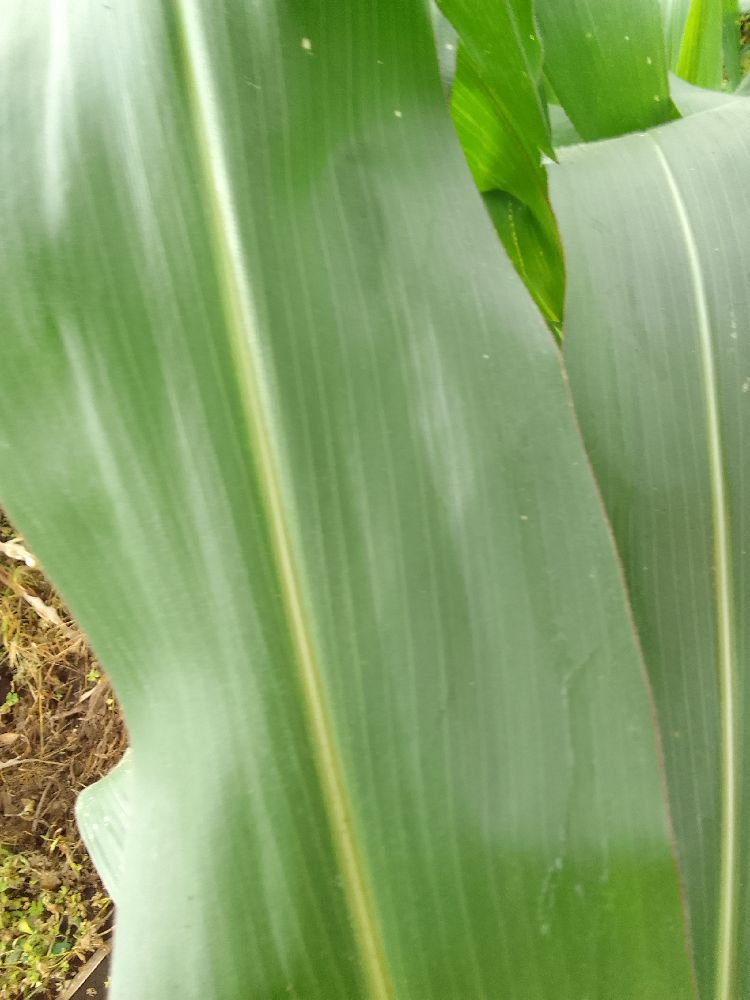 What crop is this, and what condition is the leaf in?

maize, healthy
